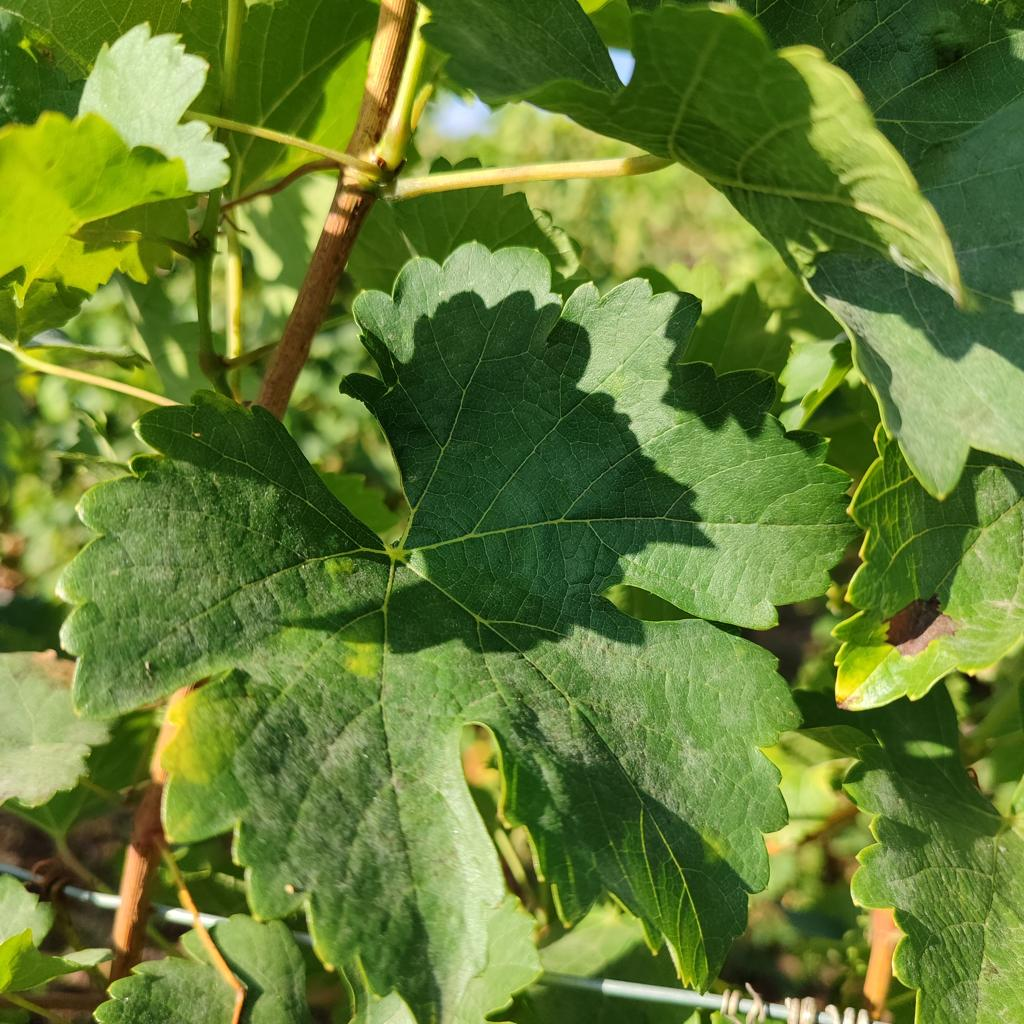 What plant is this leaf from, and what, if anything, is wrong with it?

grapevine, powdery mildew
